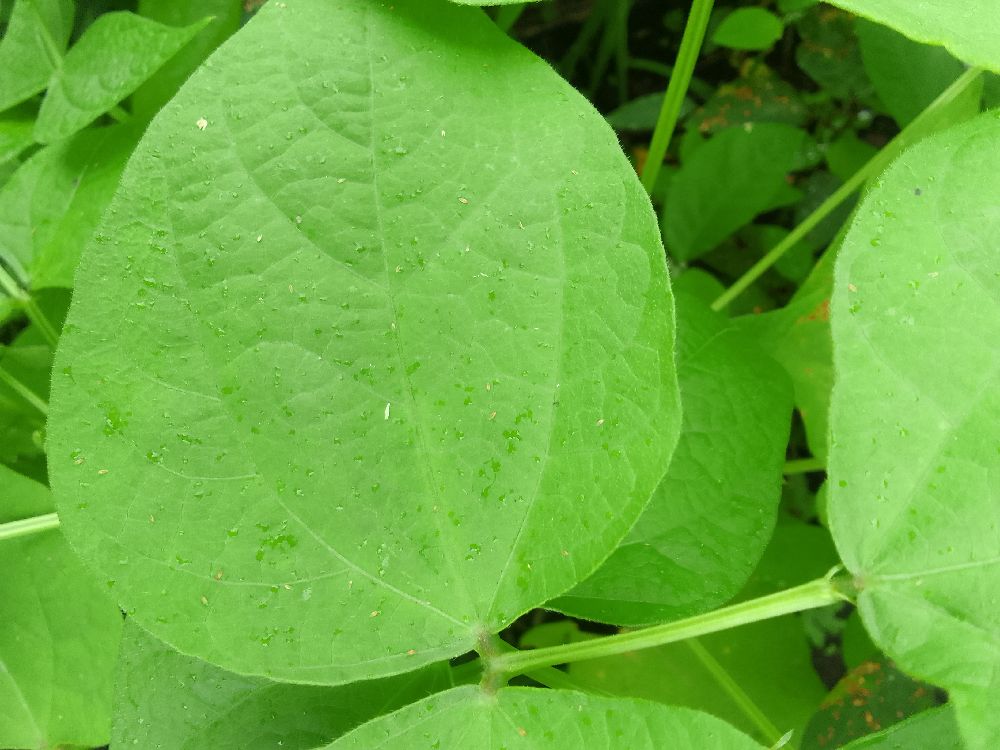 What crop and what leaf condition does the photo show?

common bean, healthy
